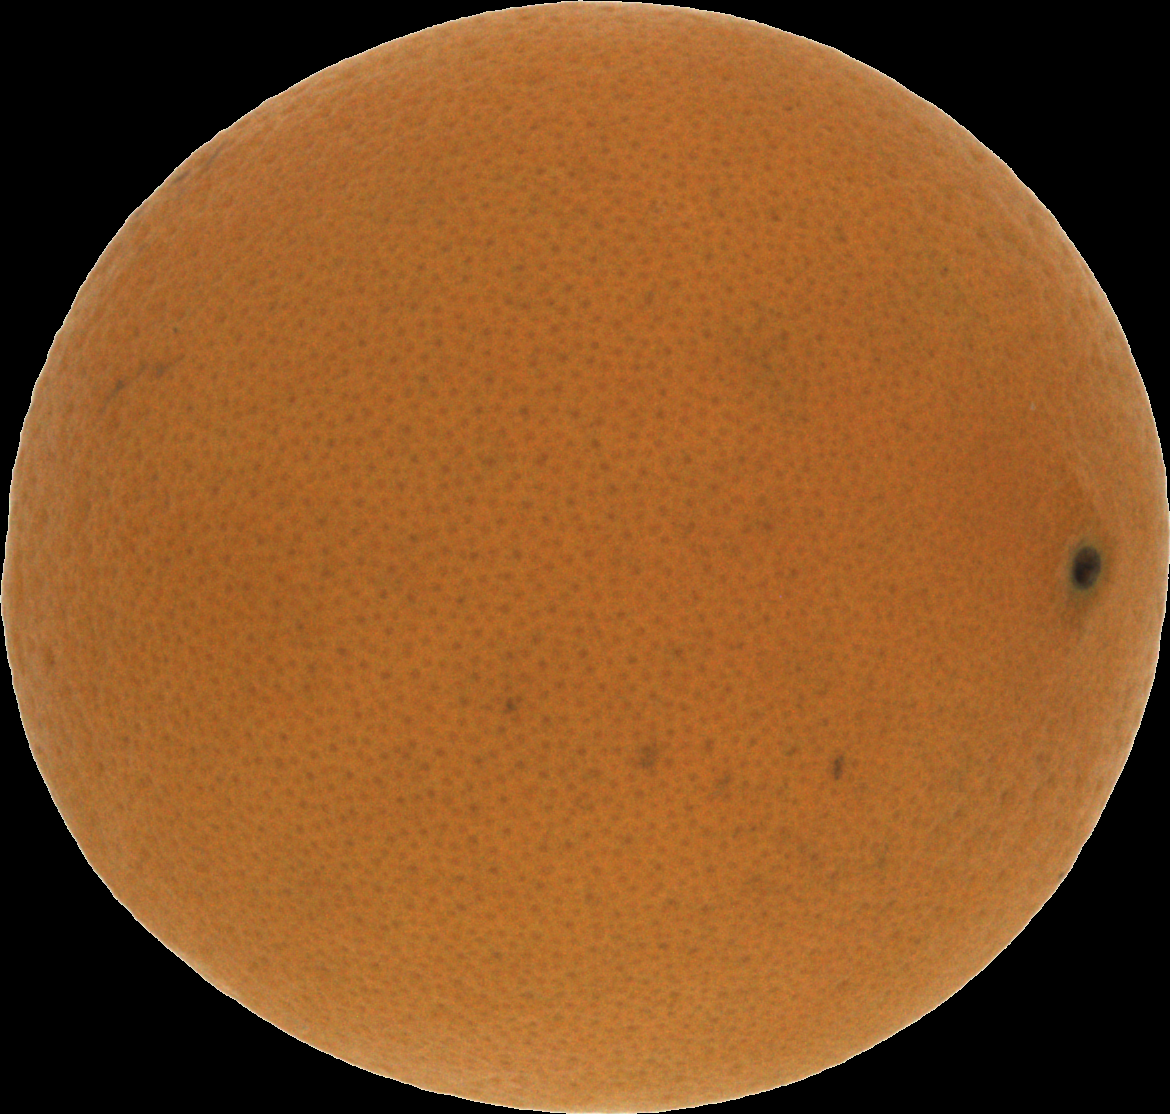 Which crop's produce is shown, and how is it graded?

orange, good
